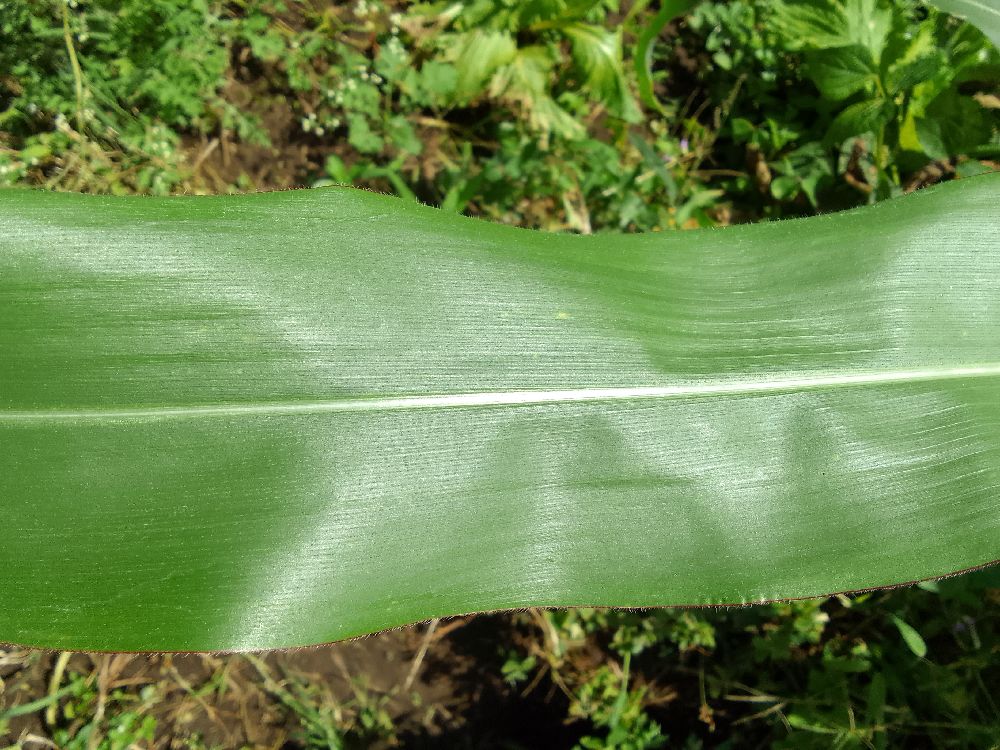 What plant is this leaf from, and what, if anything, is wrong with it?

maize, healthy
